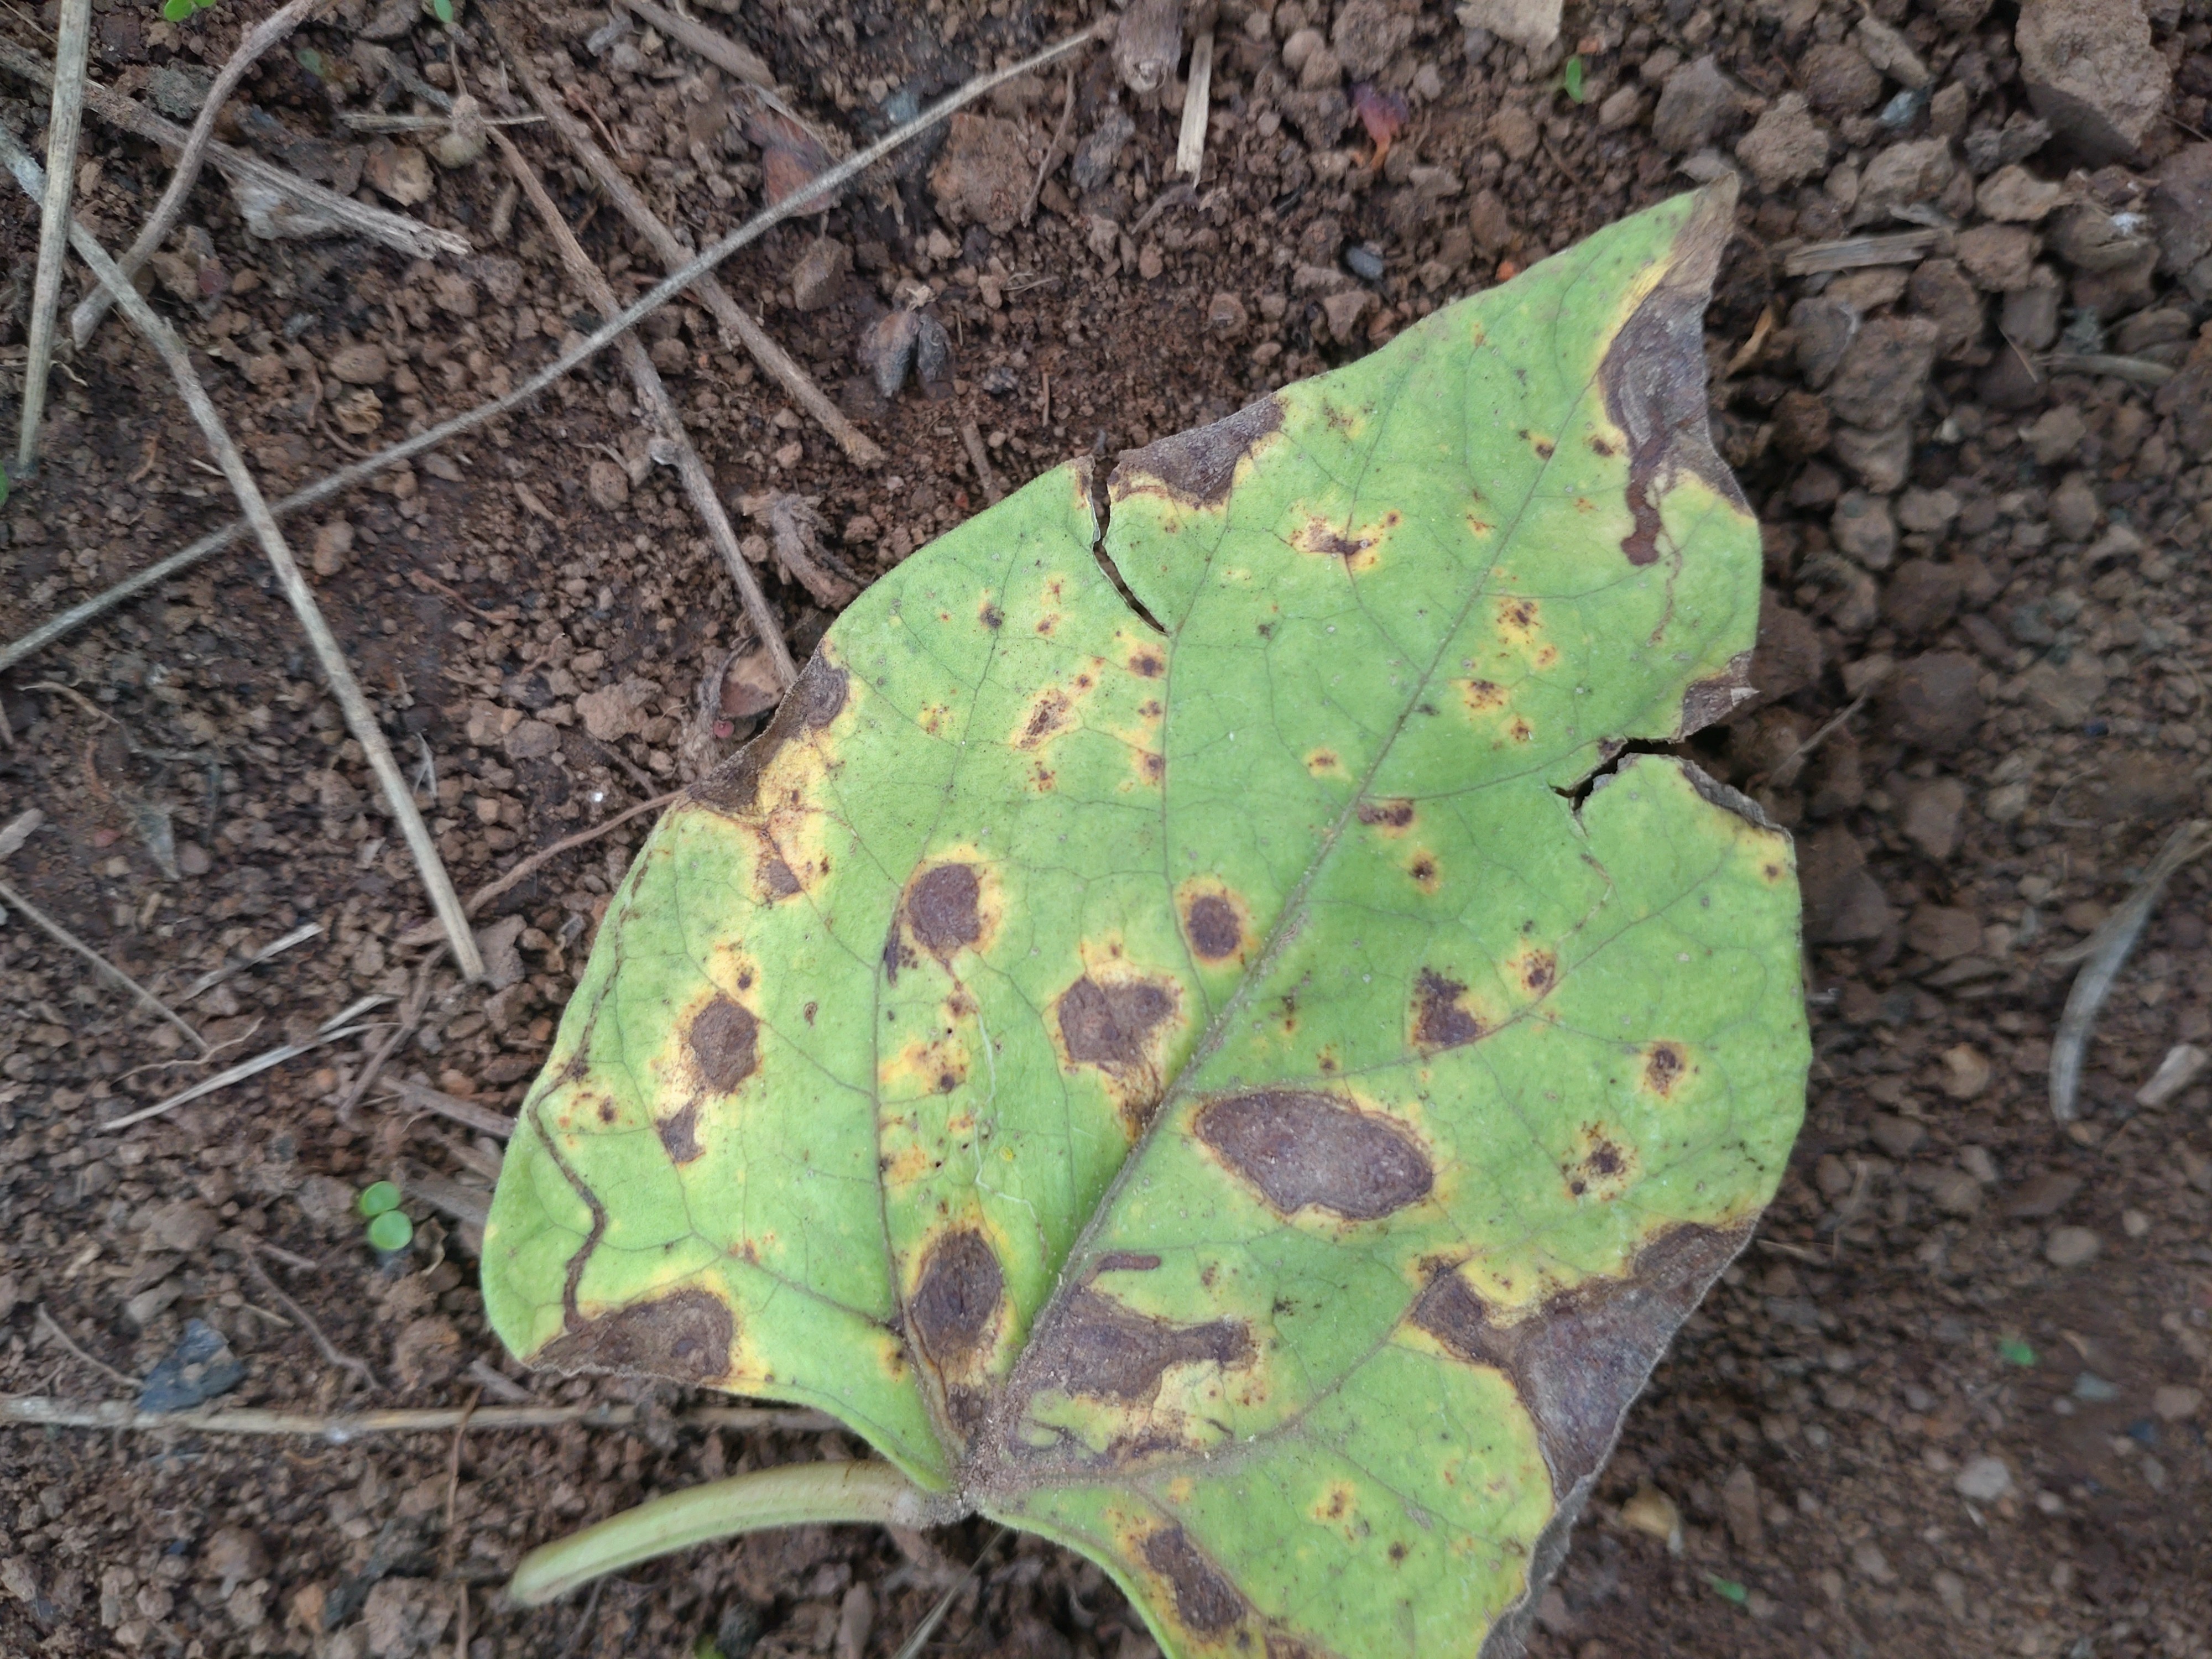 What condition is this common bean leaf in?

rust
